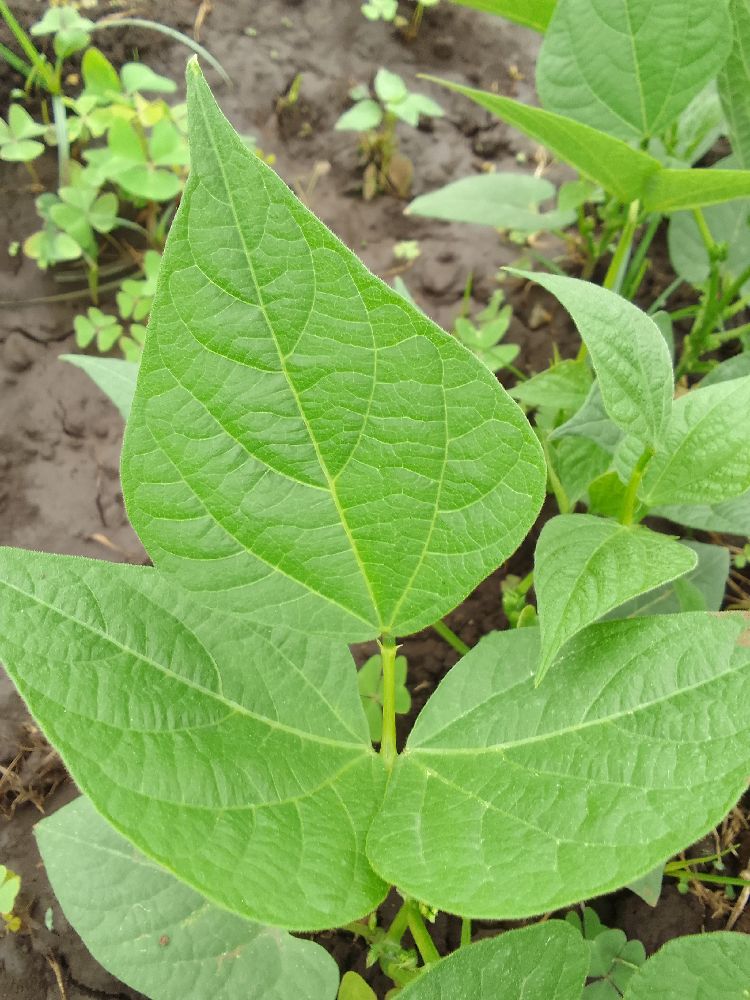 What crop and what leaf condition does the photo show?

common bean, healthy
